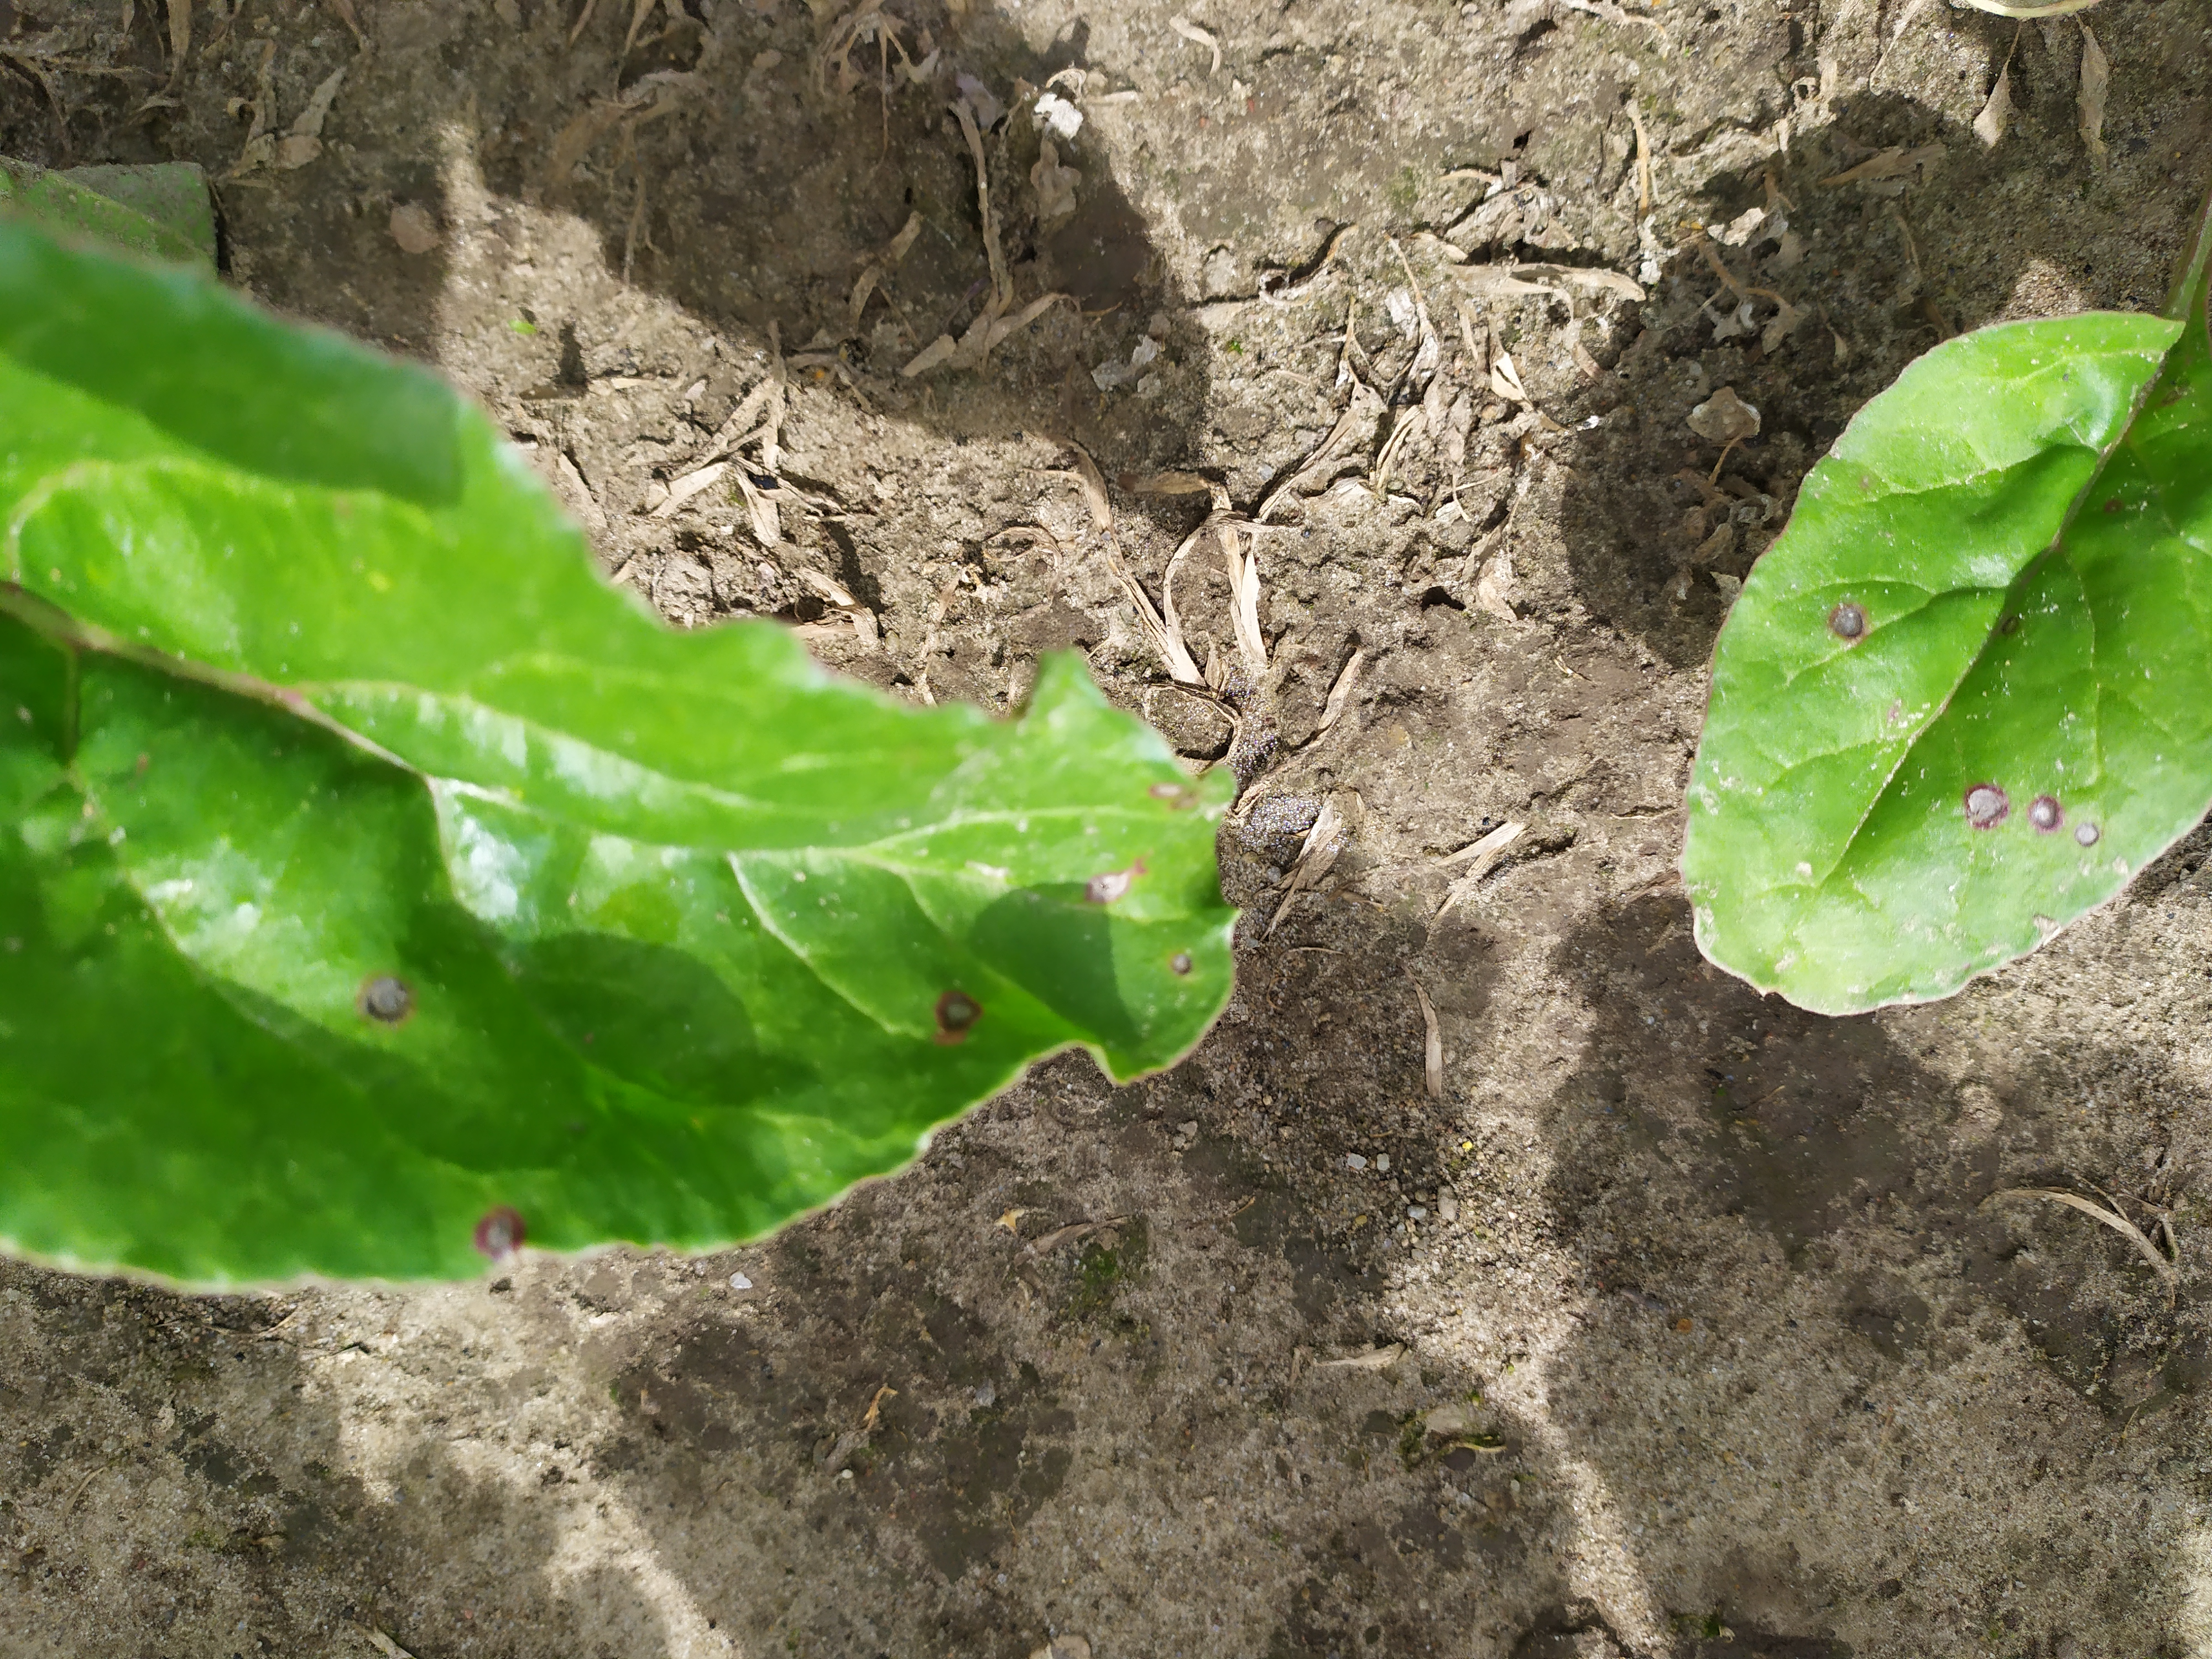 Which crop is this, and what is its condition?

beet, cercospora
